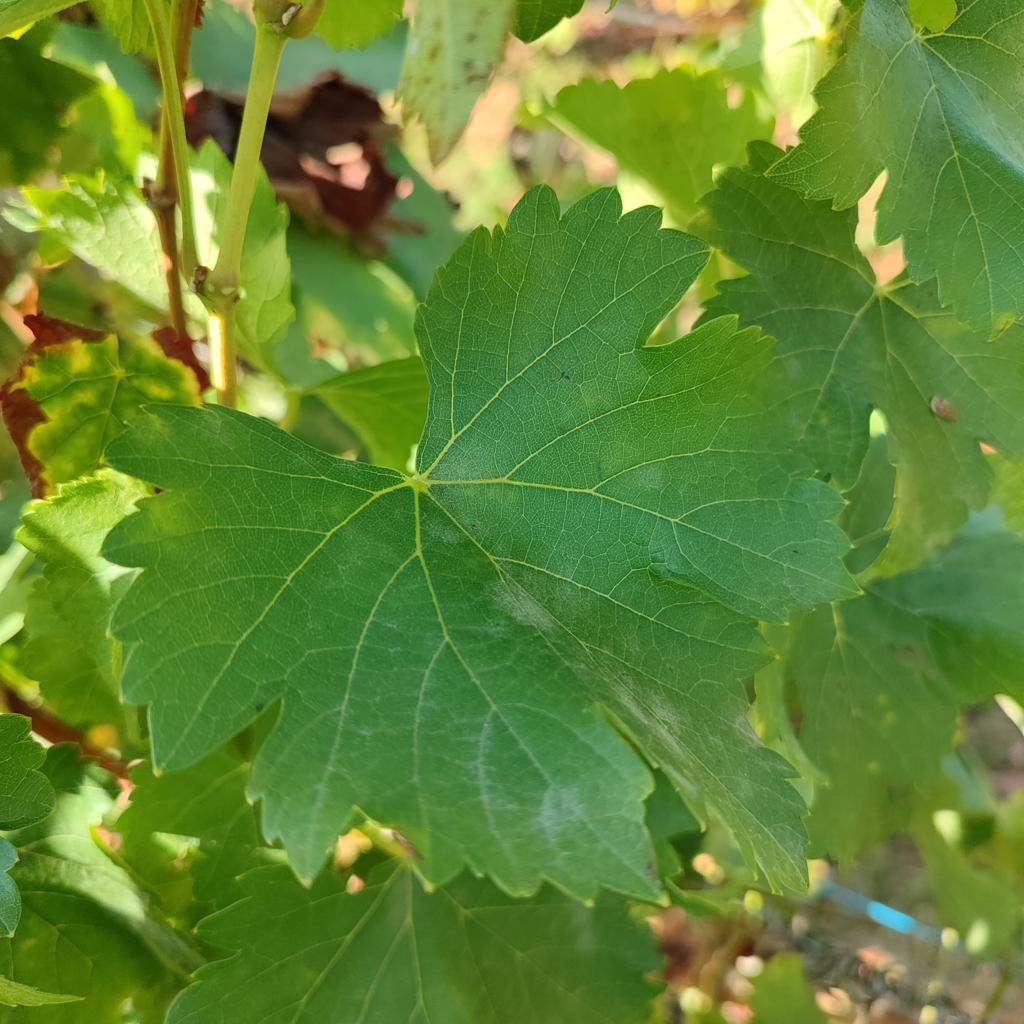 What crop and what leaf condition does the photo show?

grapevine, powdery mildew
